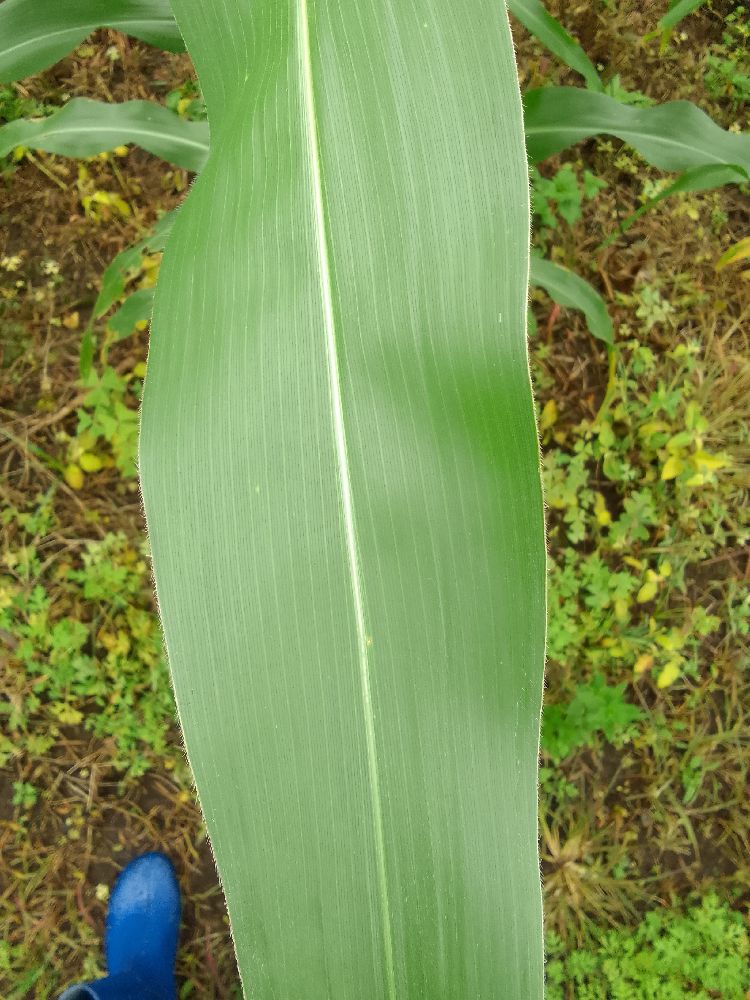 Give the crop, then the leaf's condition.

maize, healthy
